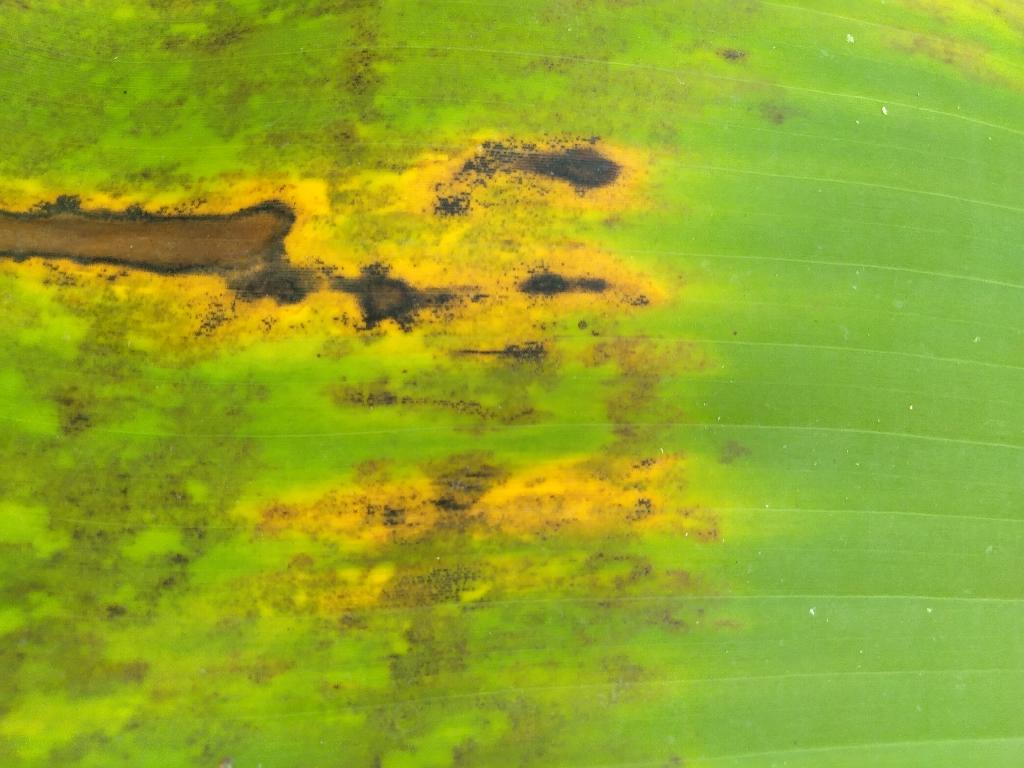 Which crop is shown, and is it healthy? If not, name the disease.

banana, black sigatoka
